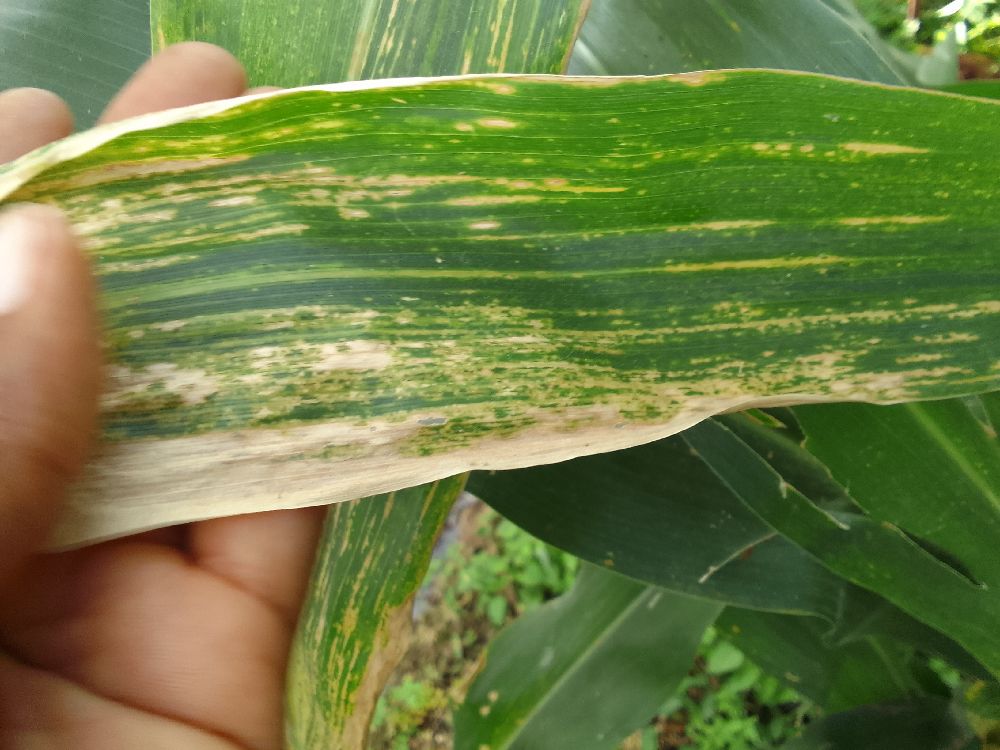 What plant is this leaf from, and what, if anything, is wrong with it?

maize, maize lethal necrosis
